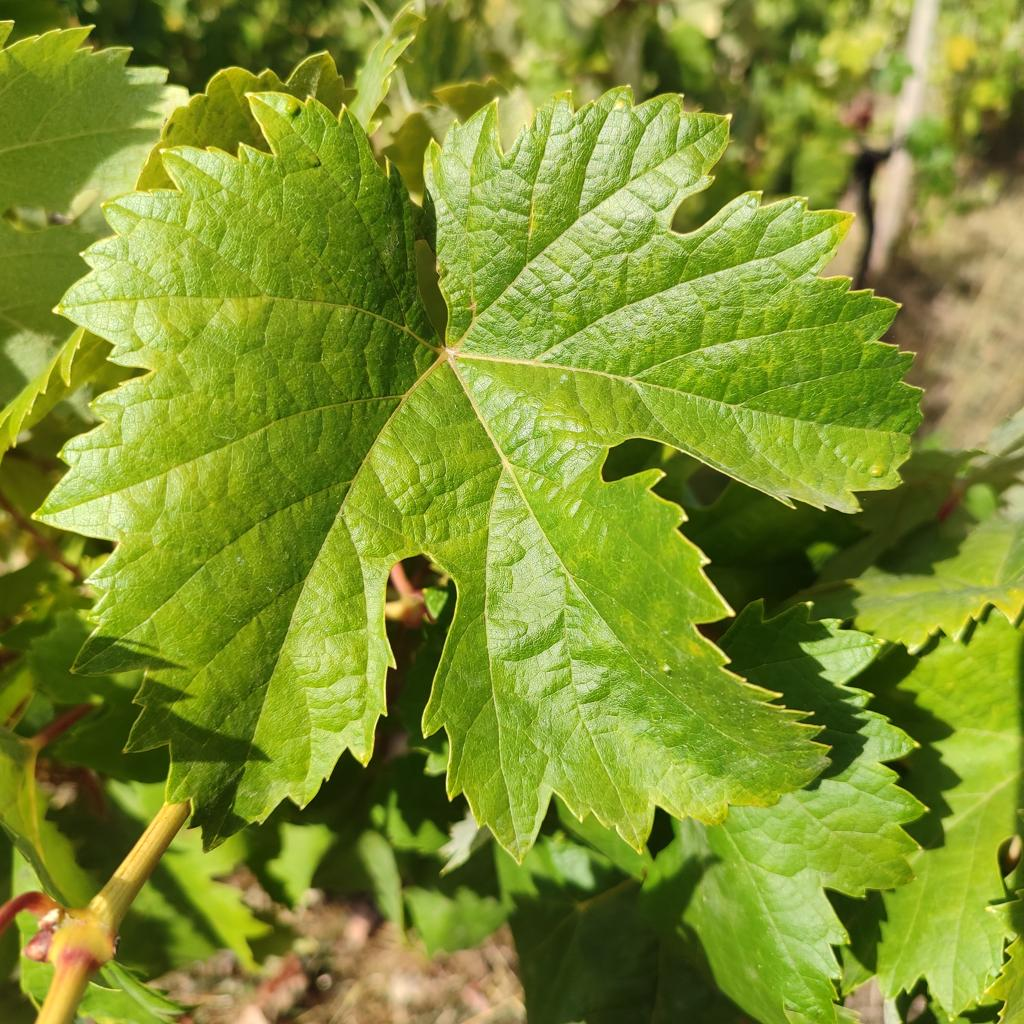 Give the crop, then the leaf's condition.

grapevine, healthy
